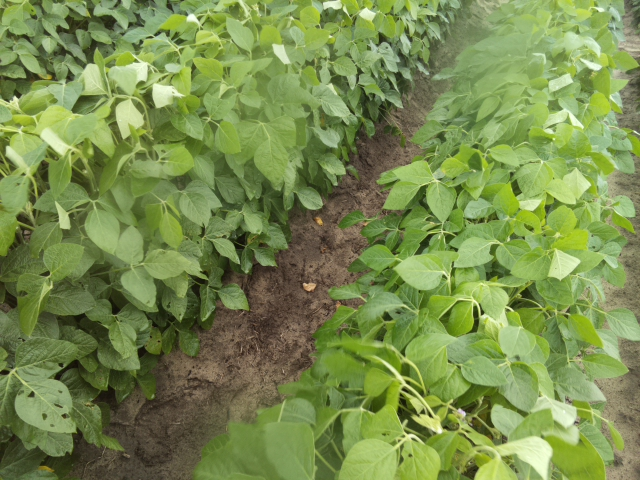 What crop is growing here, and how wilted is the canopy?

soybean, slight leaflet or petiole turgor loss in upper canopy
